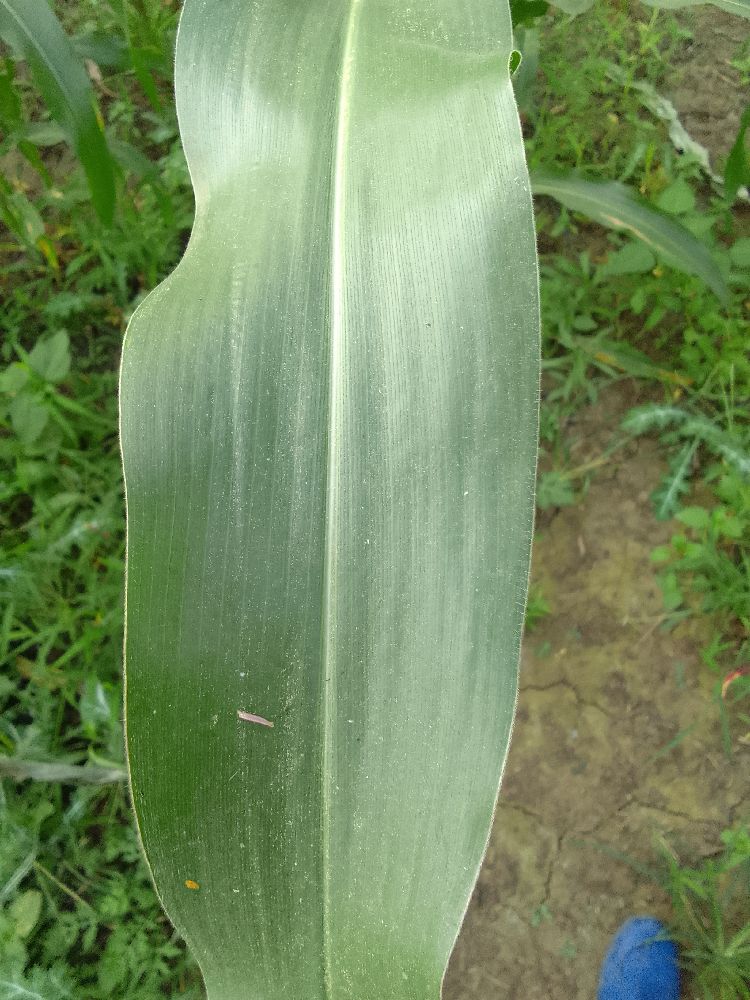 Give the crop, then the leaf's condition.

maize, healthy
